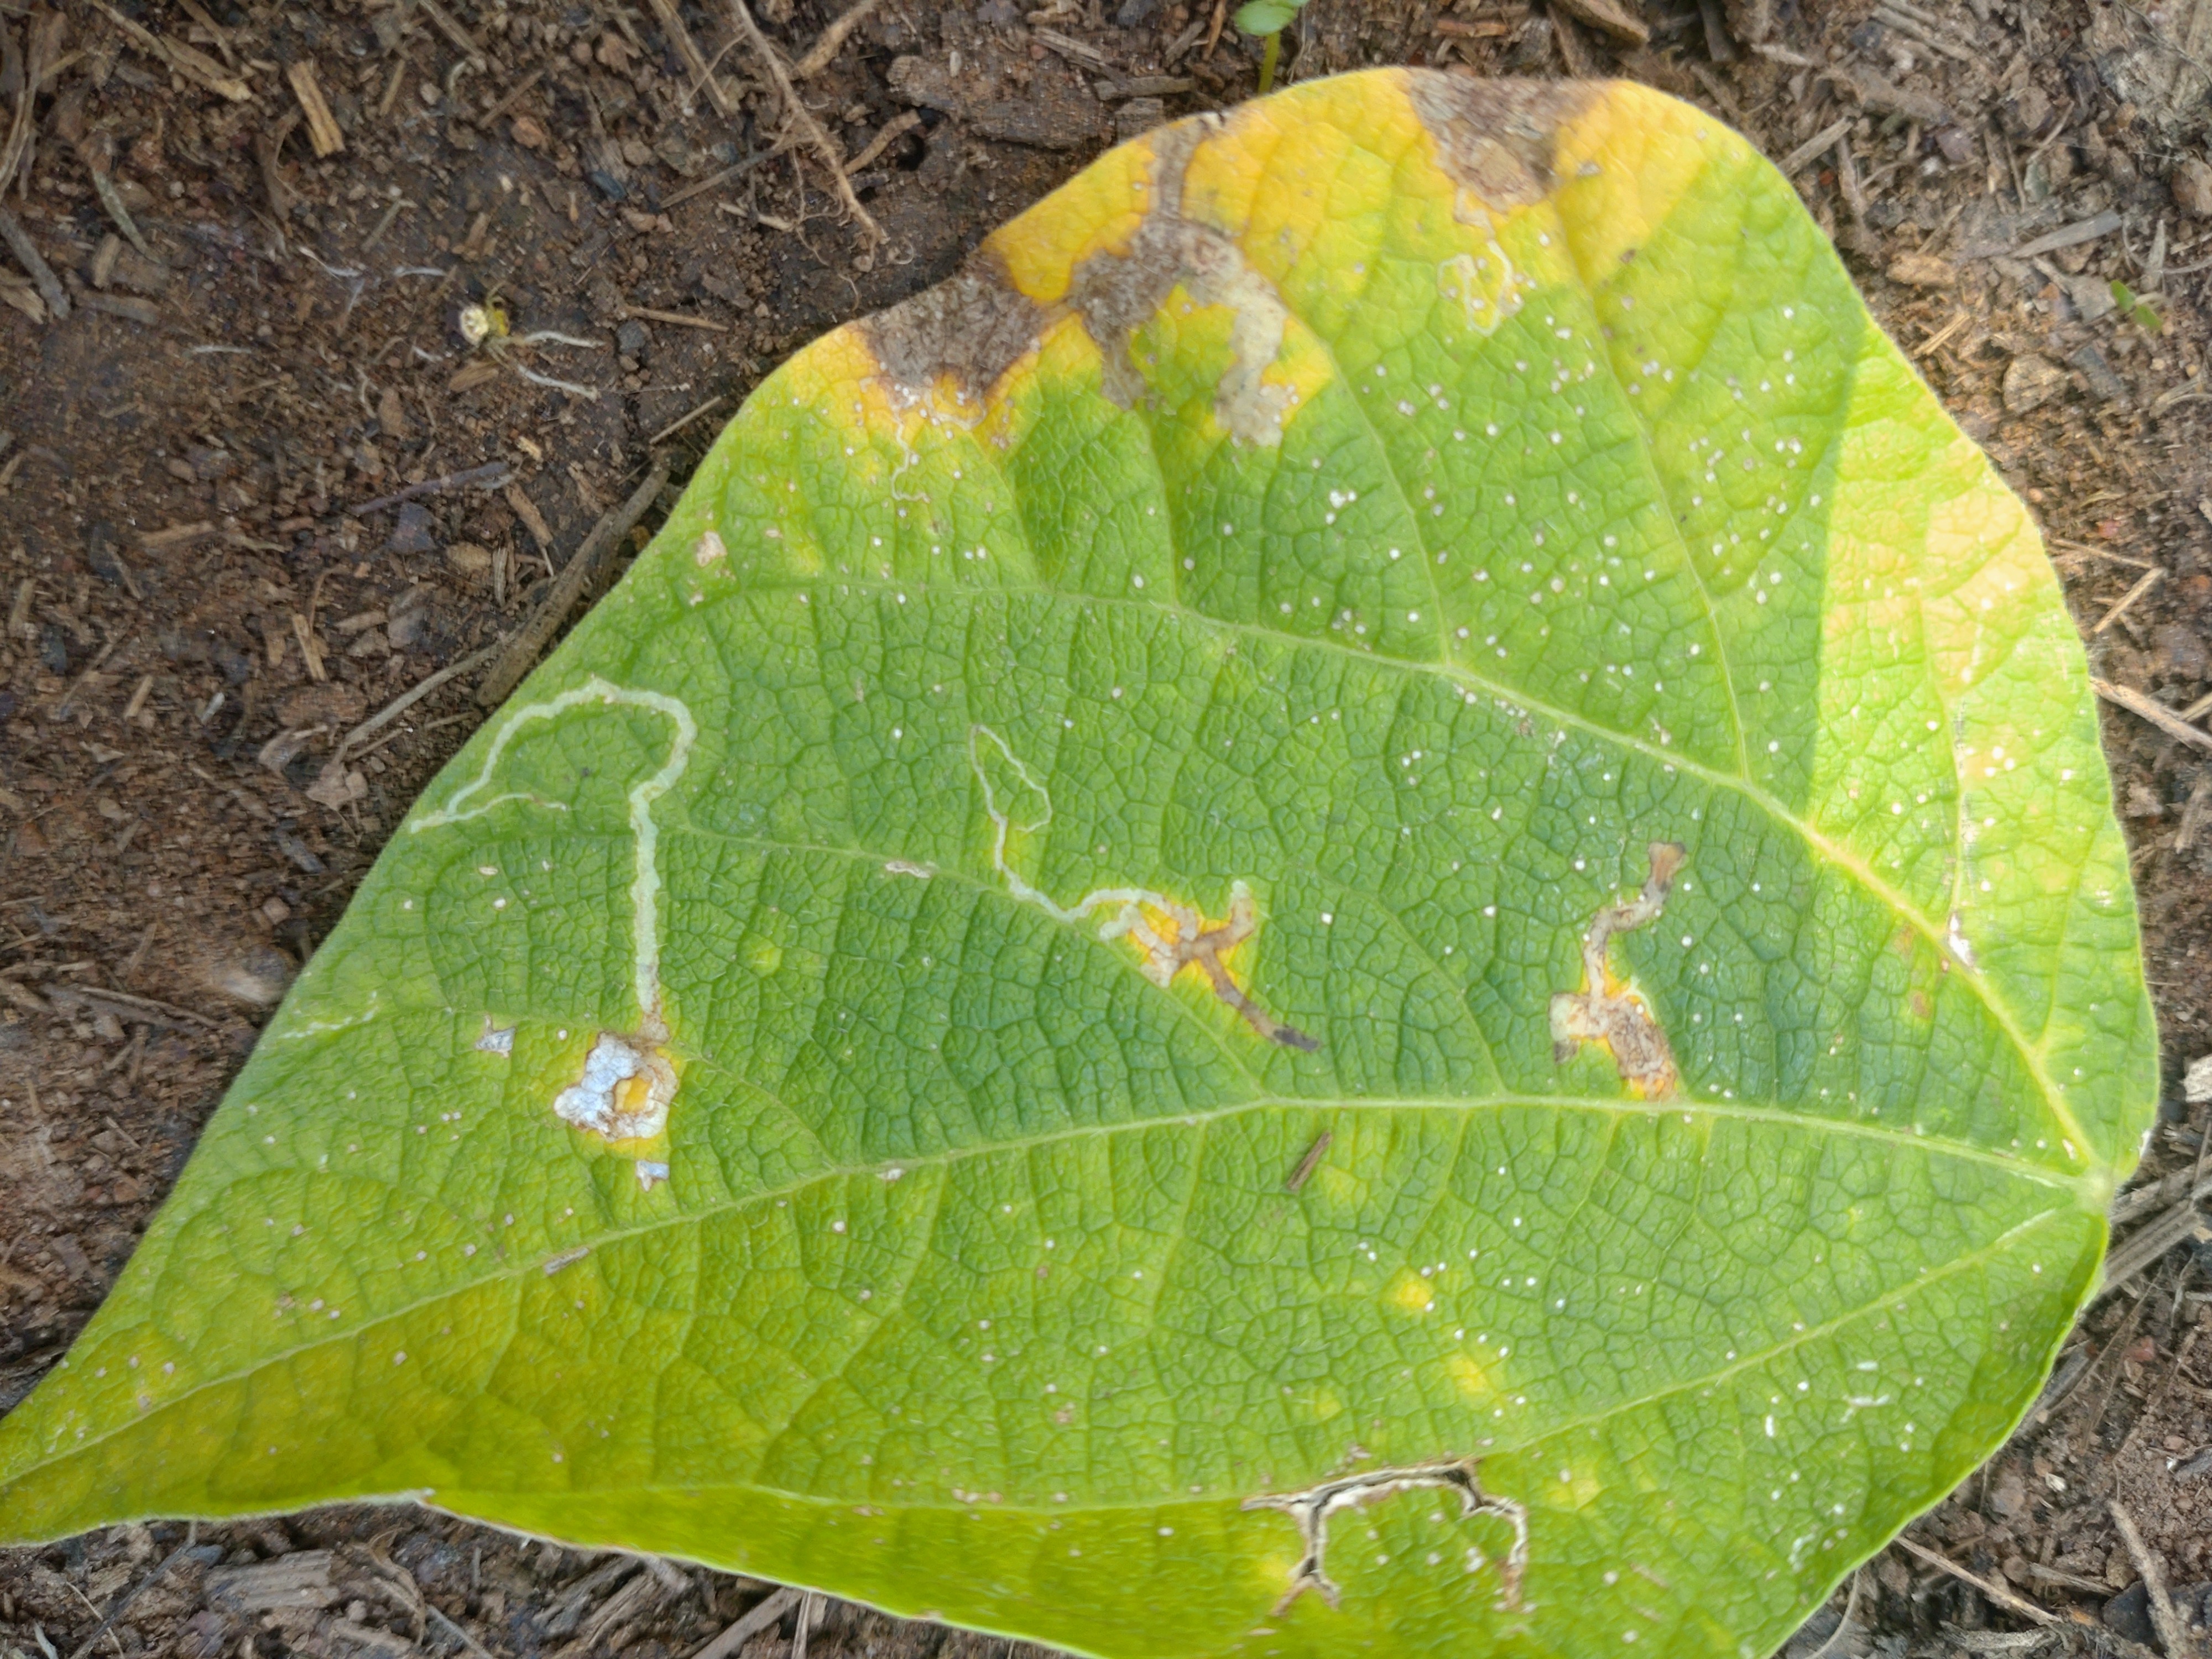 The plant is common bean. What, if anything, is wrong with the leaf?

anthracnose
